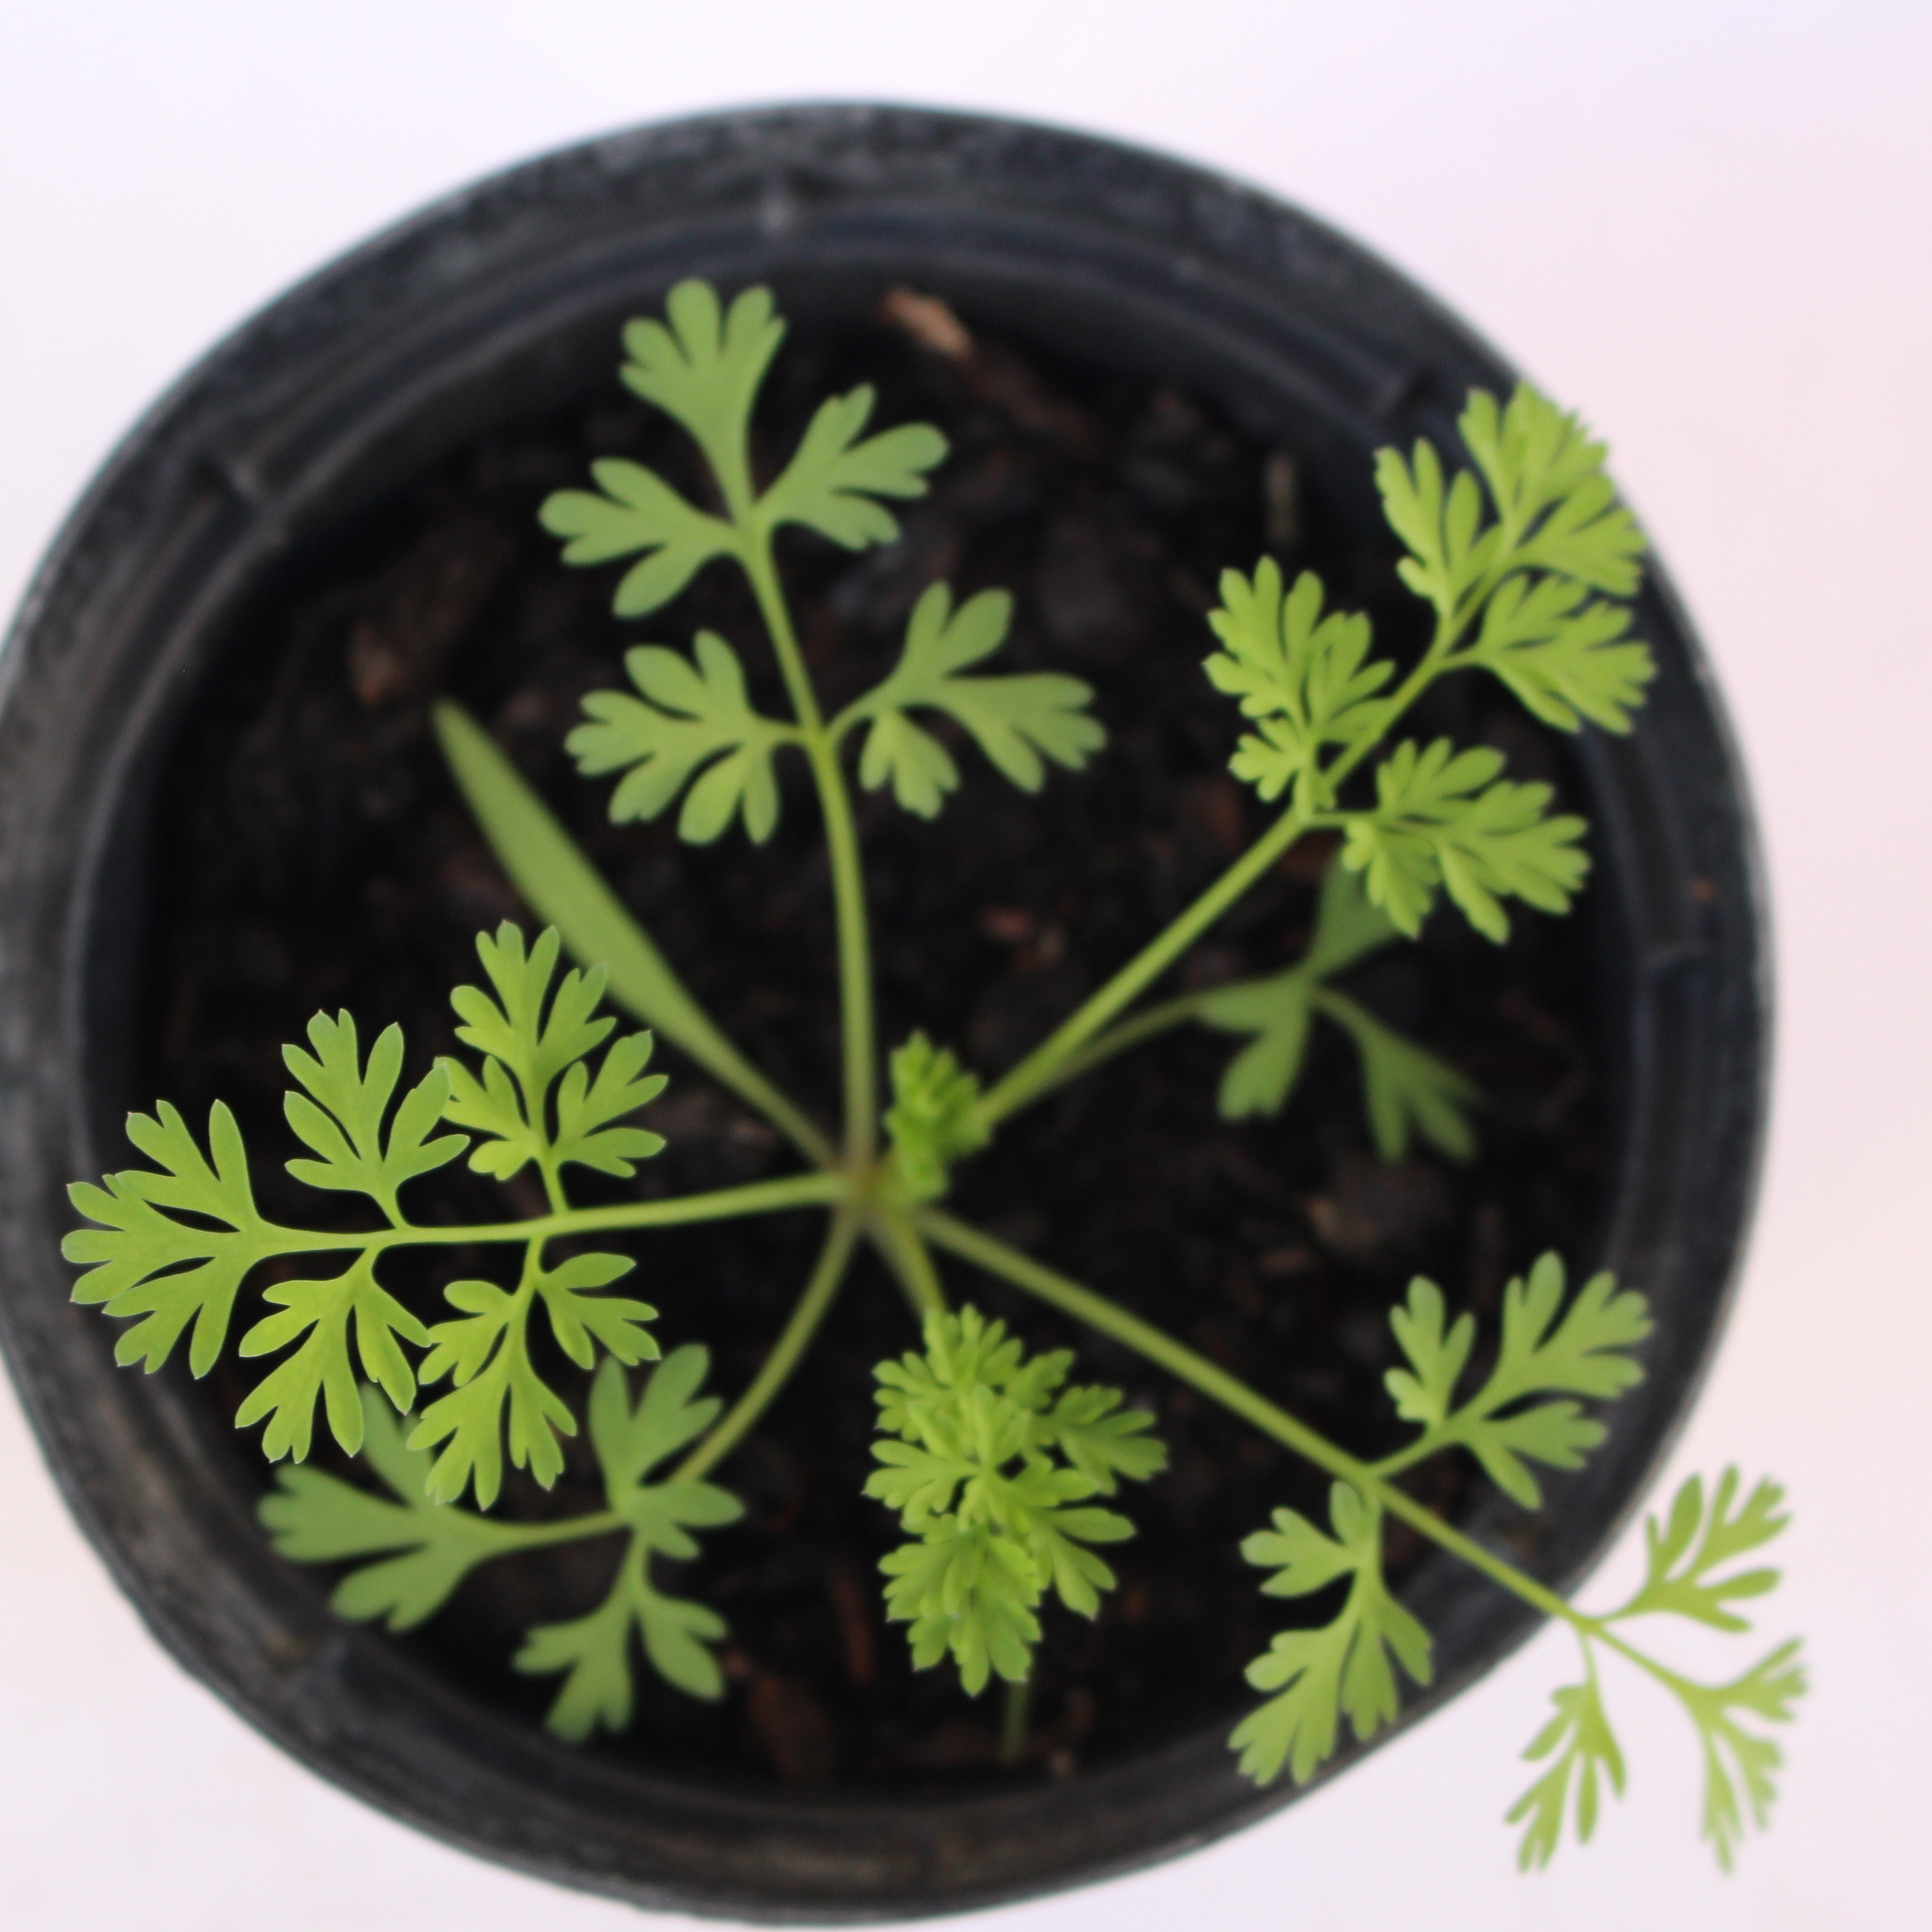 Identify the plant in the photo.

Fumaria officinalis
